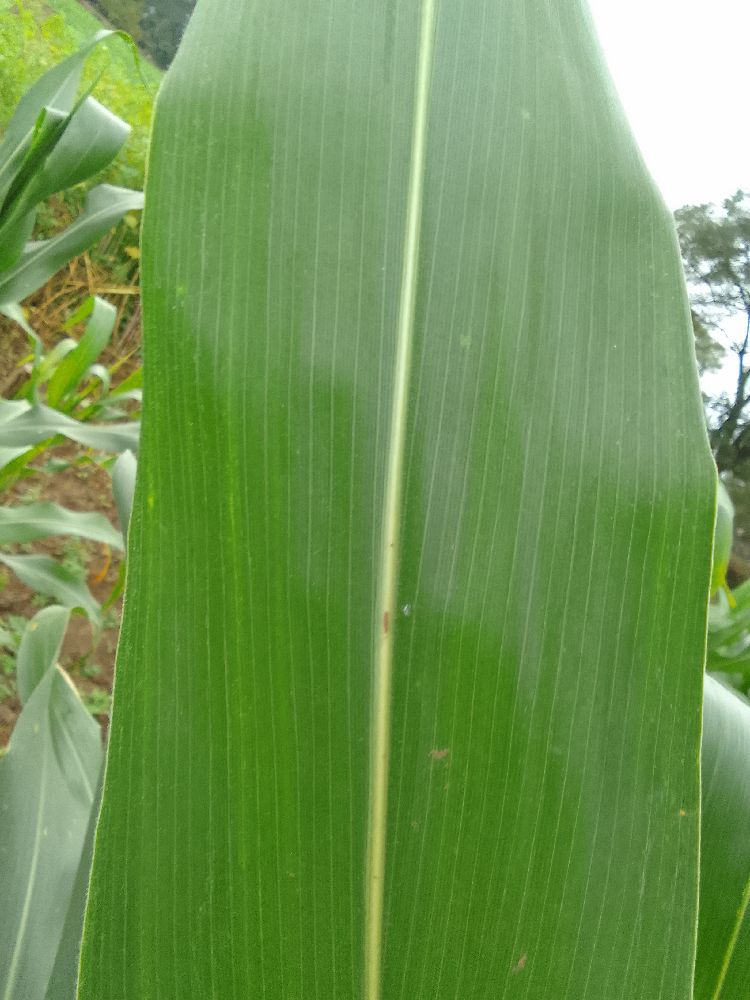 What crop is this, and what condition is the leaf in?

maize, healthy
